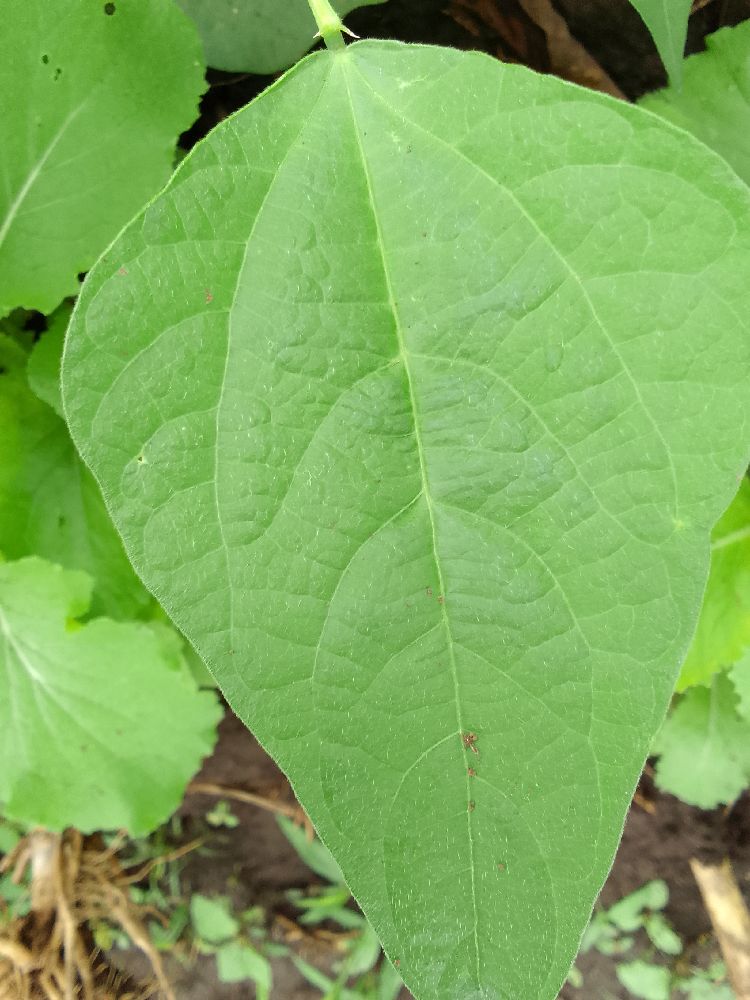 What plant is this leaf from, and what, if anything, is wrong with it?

common bean, healthy
